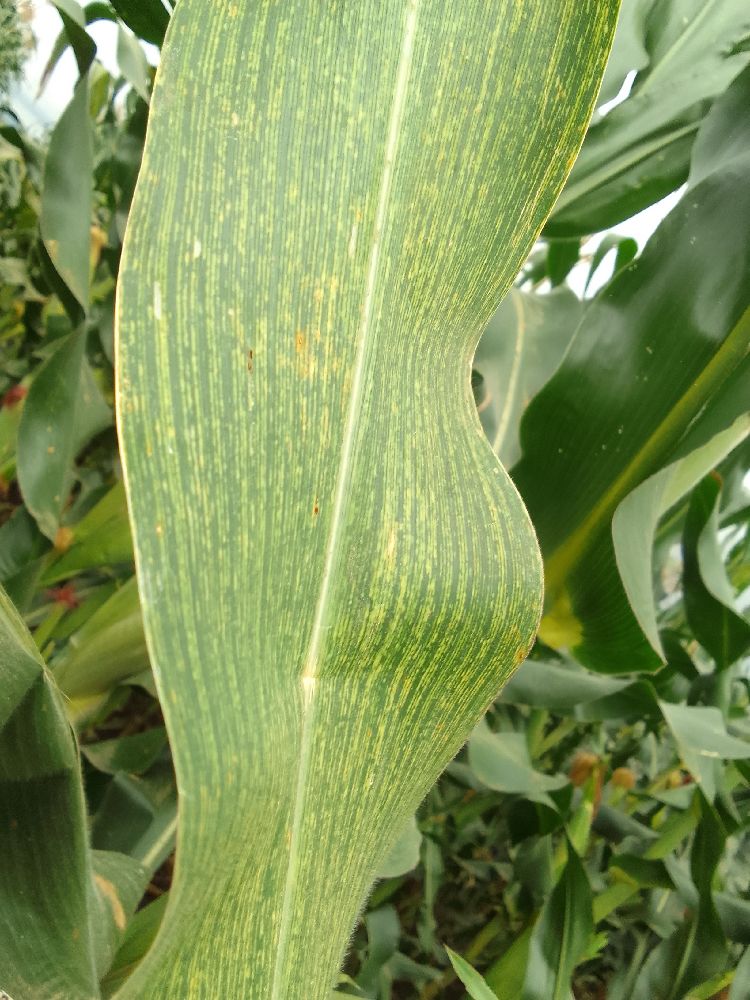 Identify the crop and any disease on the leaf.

maize, maize streak virus
